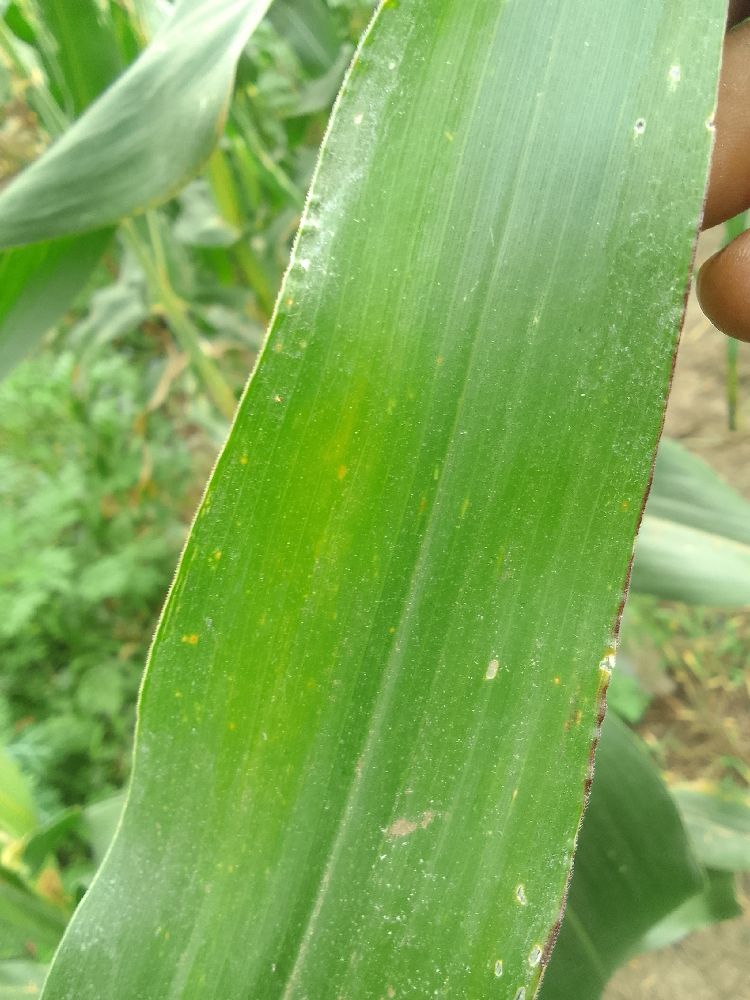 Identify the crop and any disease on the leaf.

maize, healthy
